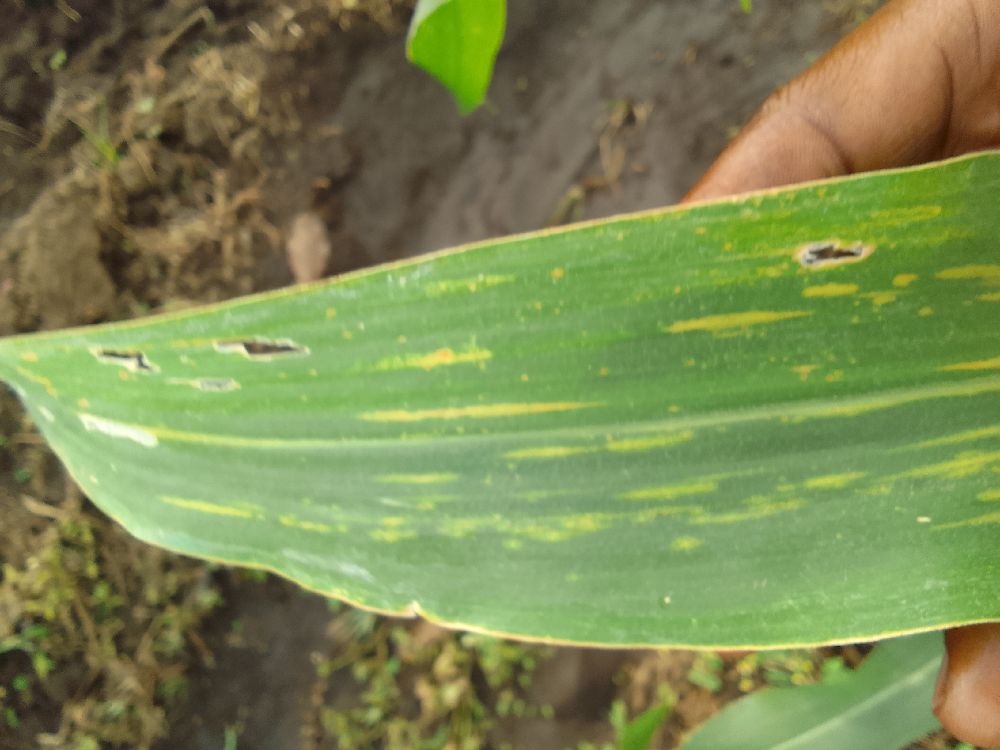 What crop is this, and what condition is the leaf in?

maize, maize lethal necrosis
